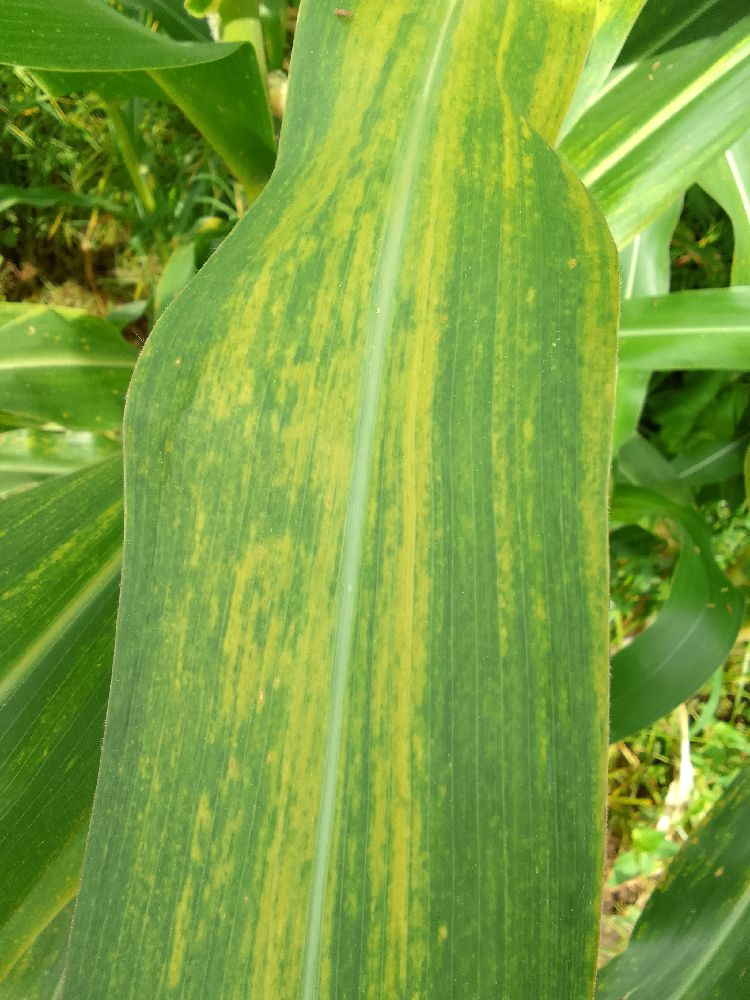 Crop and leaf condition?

maize, maize lethal necrosis
